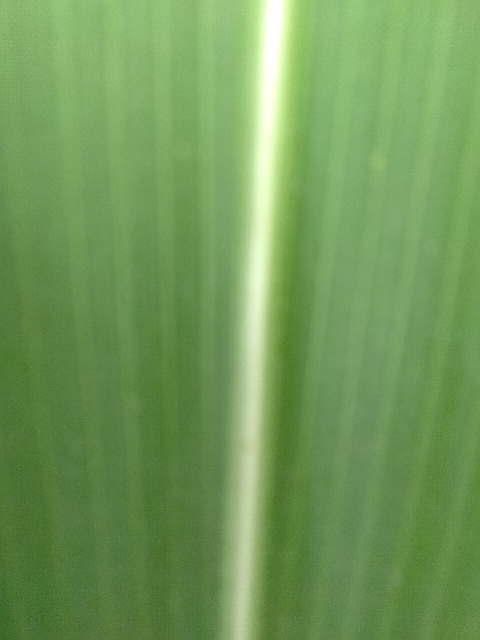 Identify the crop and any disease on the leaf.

maize, healthy
